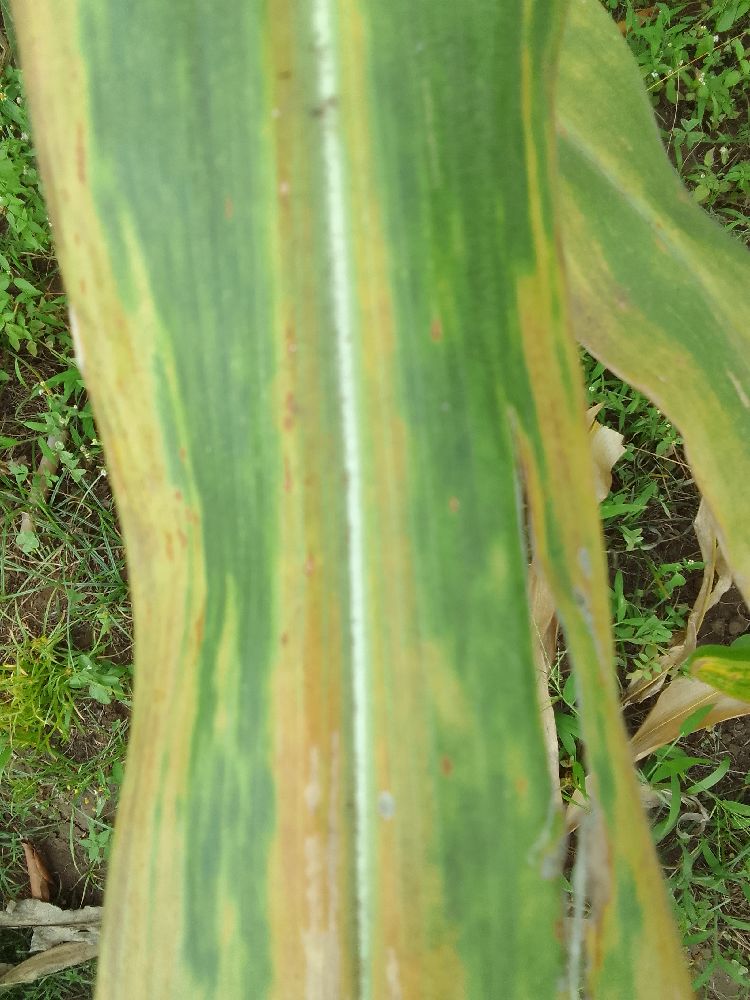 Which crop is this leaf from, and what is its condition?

maize, maize lethal necrosis
